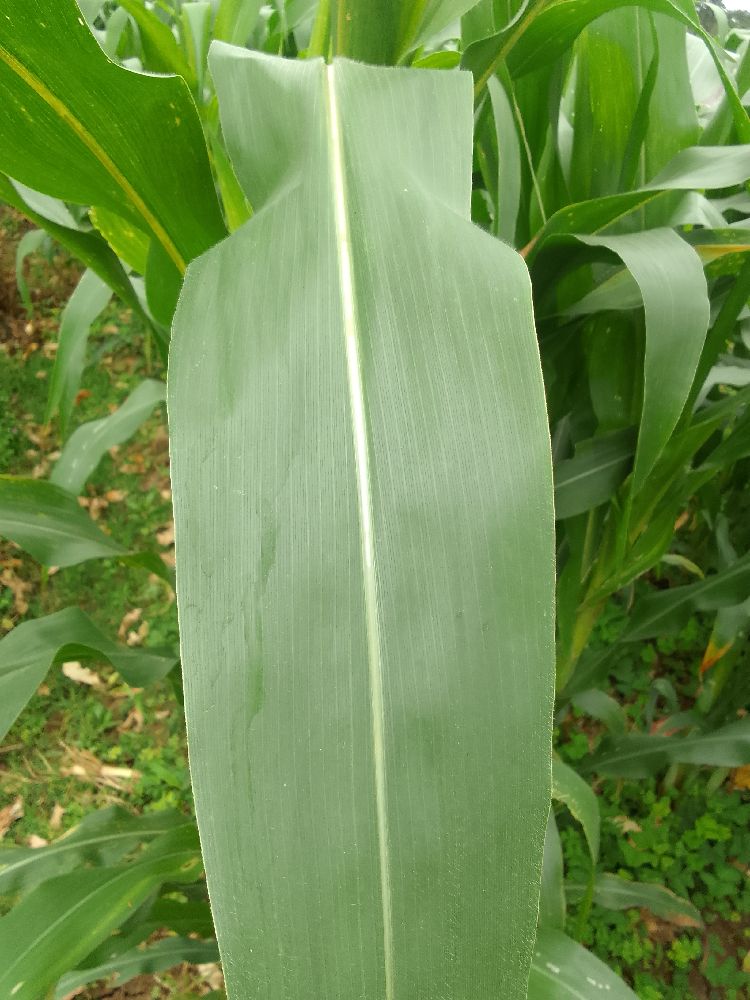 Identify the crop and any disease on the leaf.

maize, healthy
